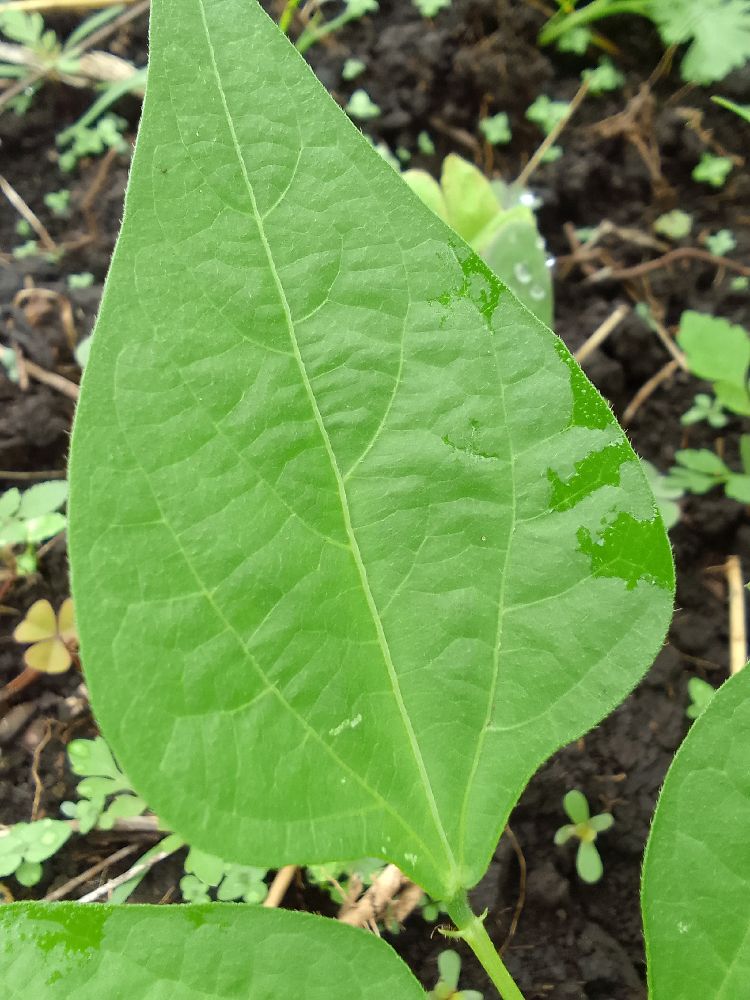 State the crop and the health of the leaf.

common bean, healthy
